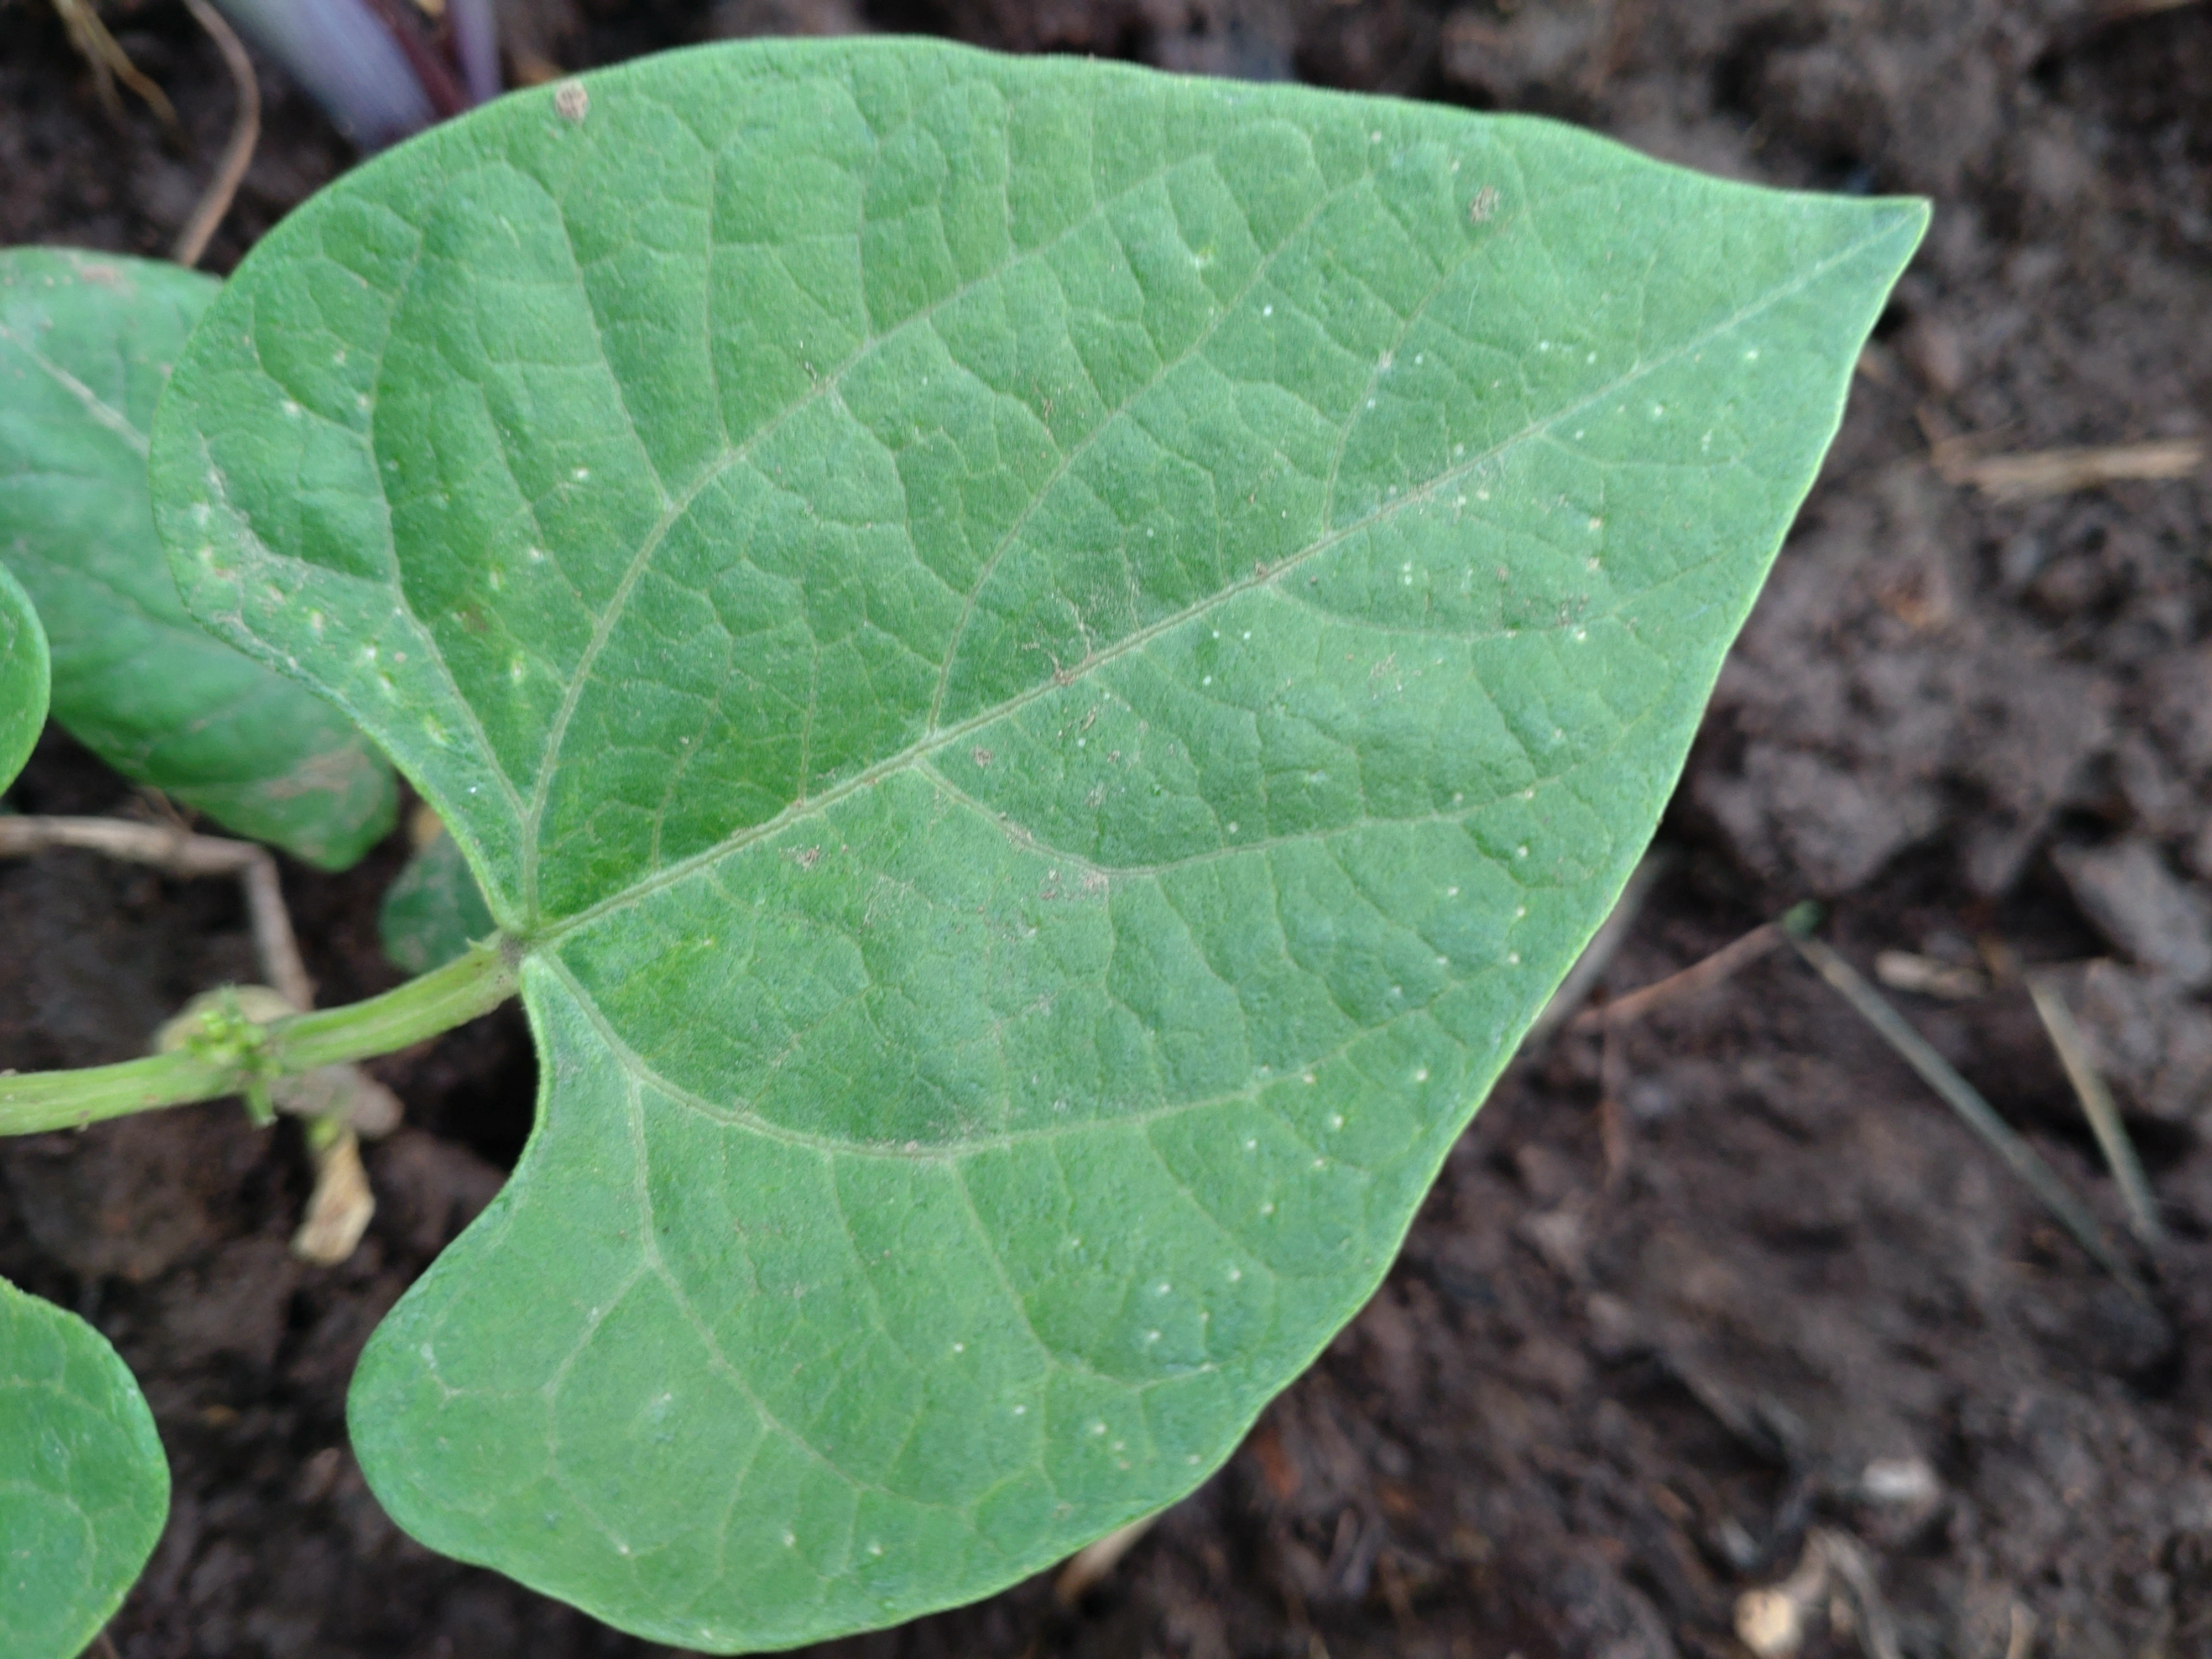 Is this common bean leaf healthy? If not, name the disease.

healthy
